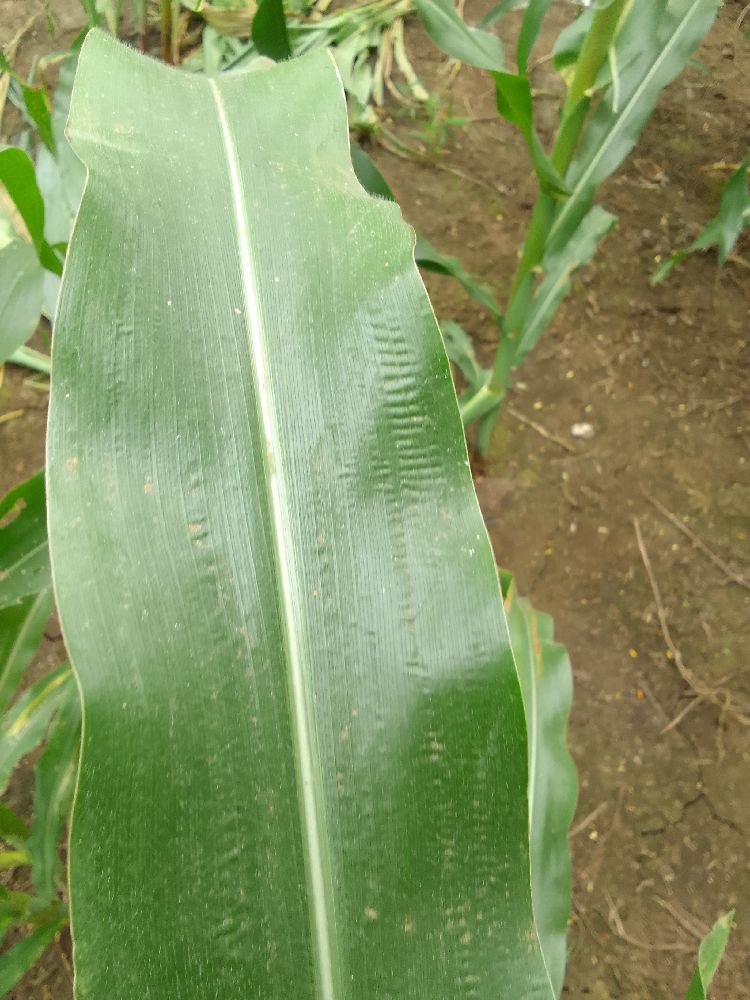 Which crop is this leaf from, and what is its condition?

maize, healthy
